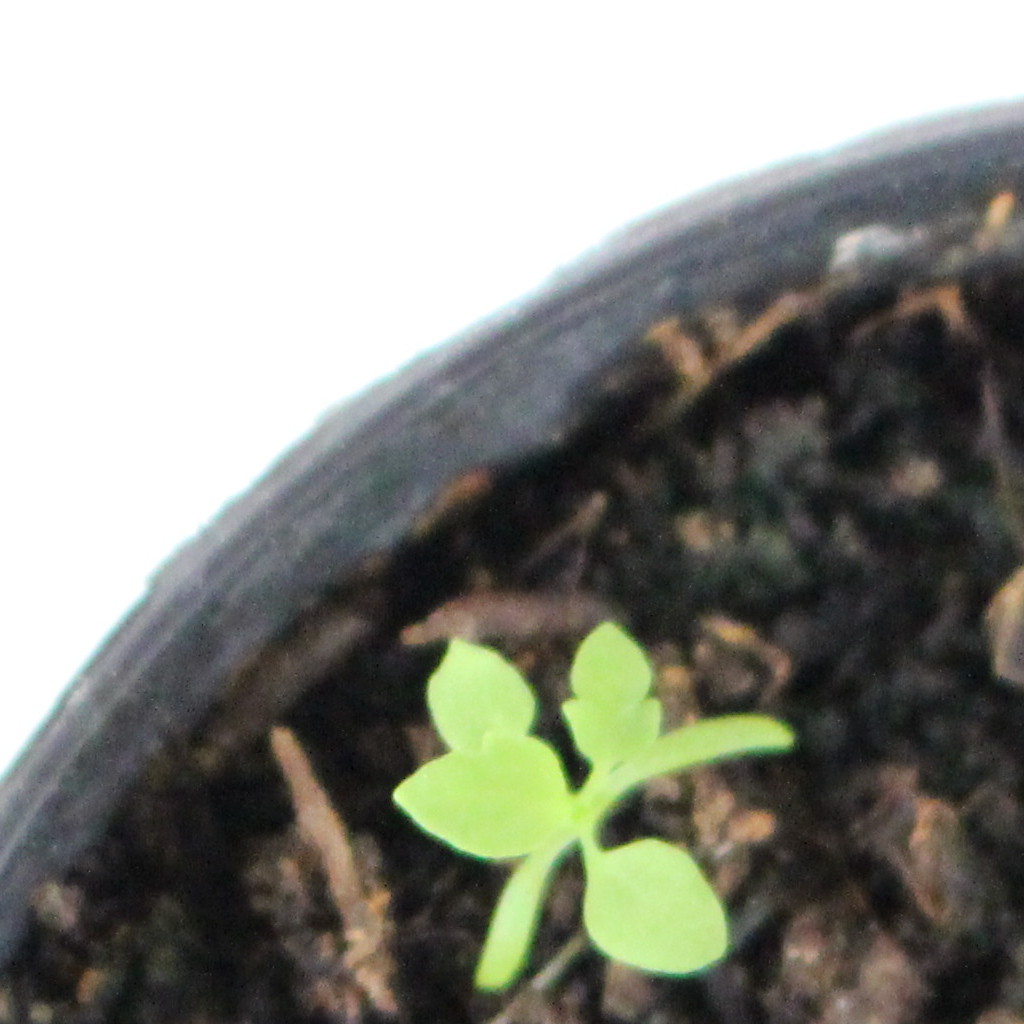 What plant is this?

Papaver rhoeas
